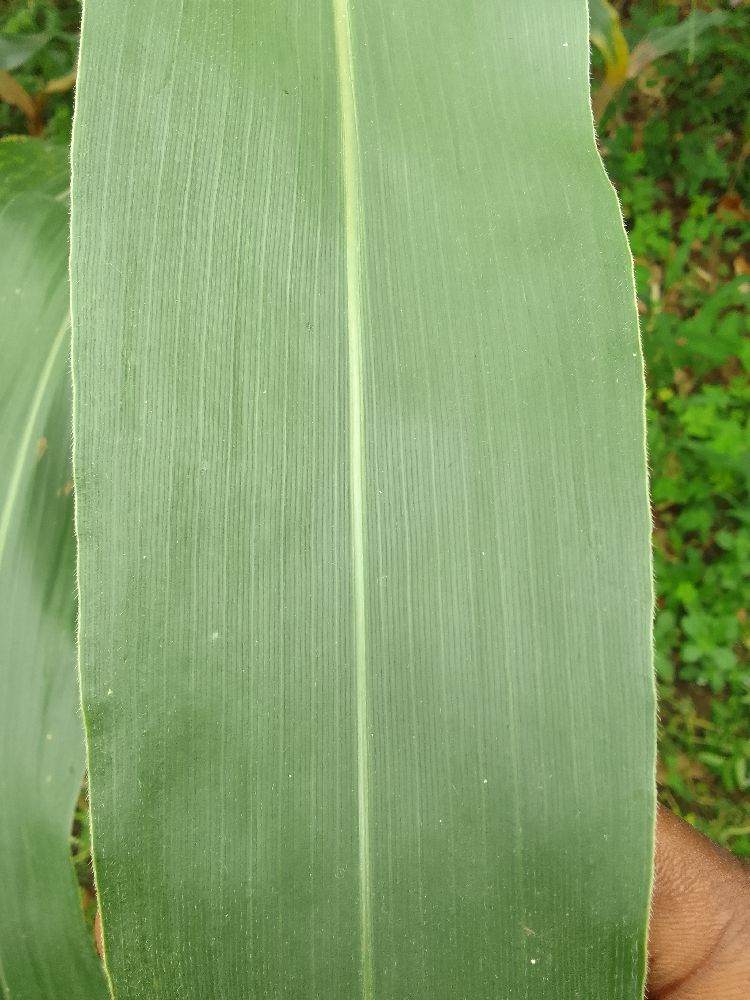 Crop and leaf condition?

maize, healthy
